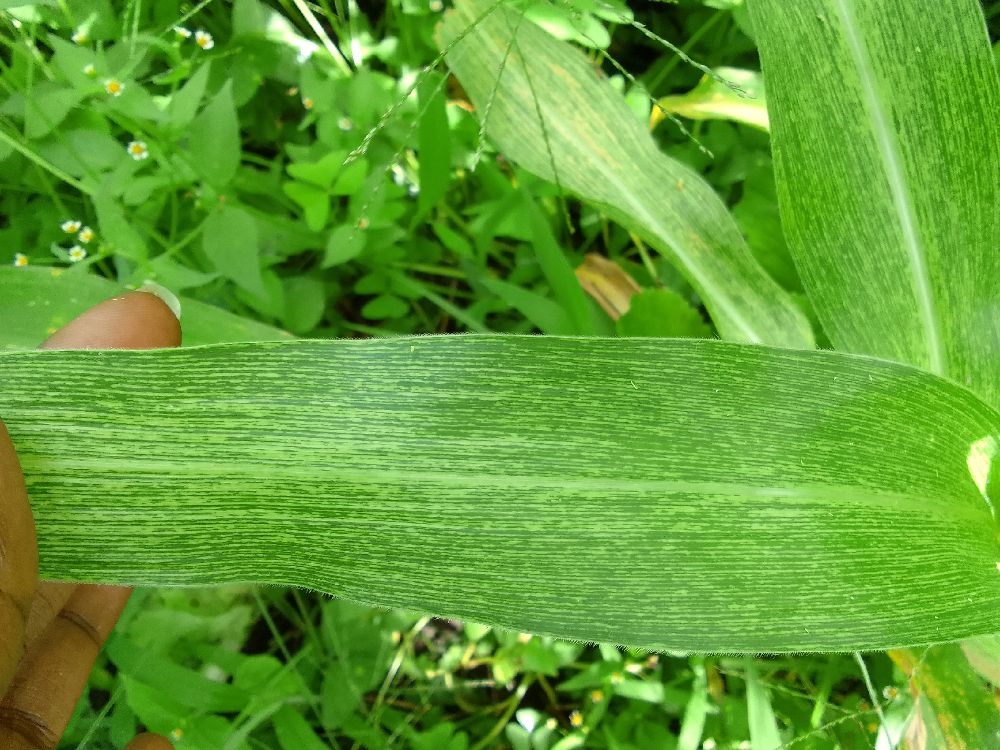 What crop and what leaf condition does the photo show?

maize, maize streak virus
